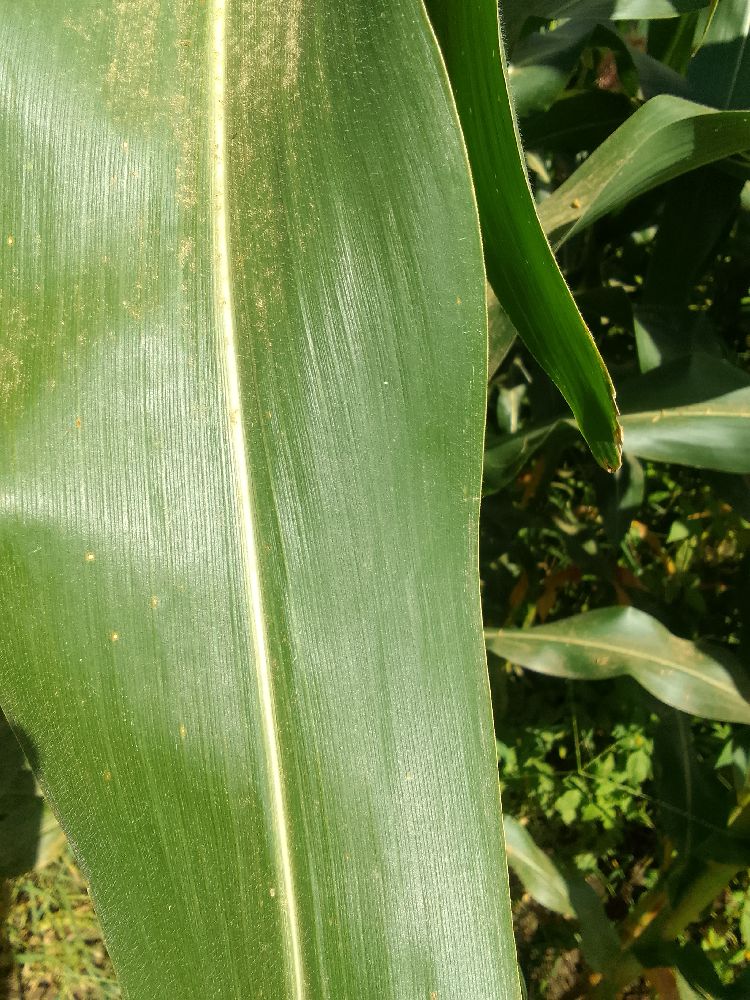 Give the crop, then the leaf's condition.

maize, healthy
